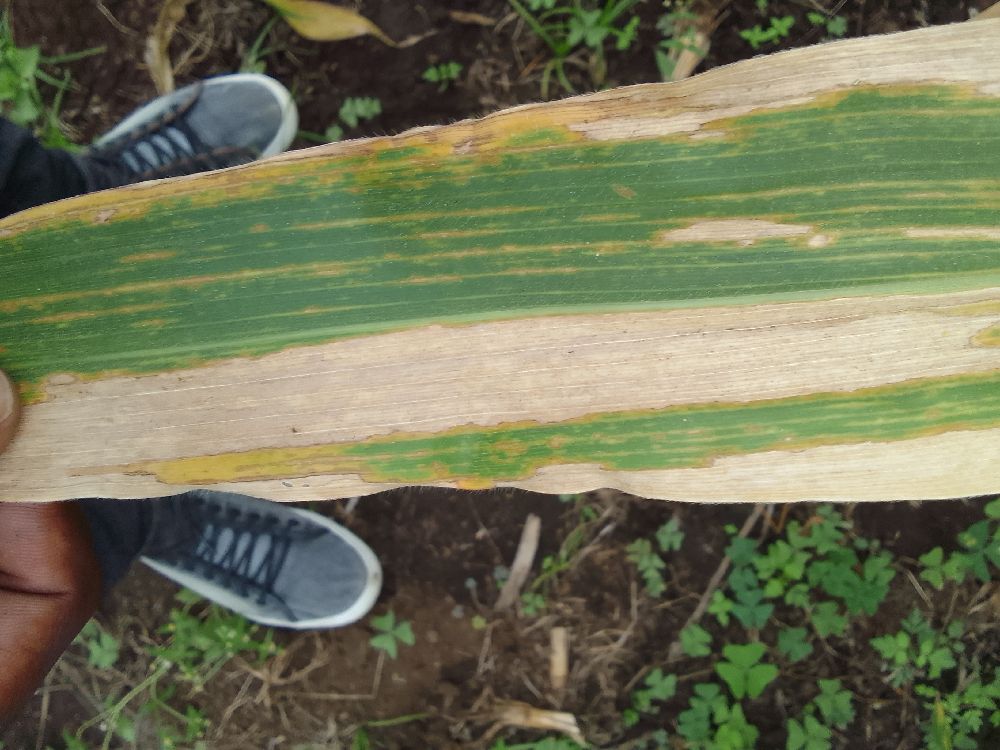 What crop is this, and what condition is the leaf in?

maize, maize lethal necrosis
